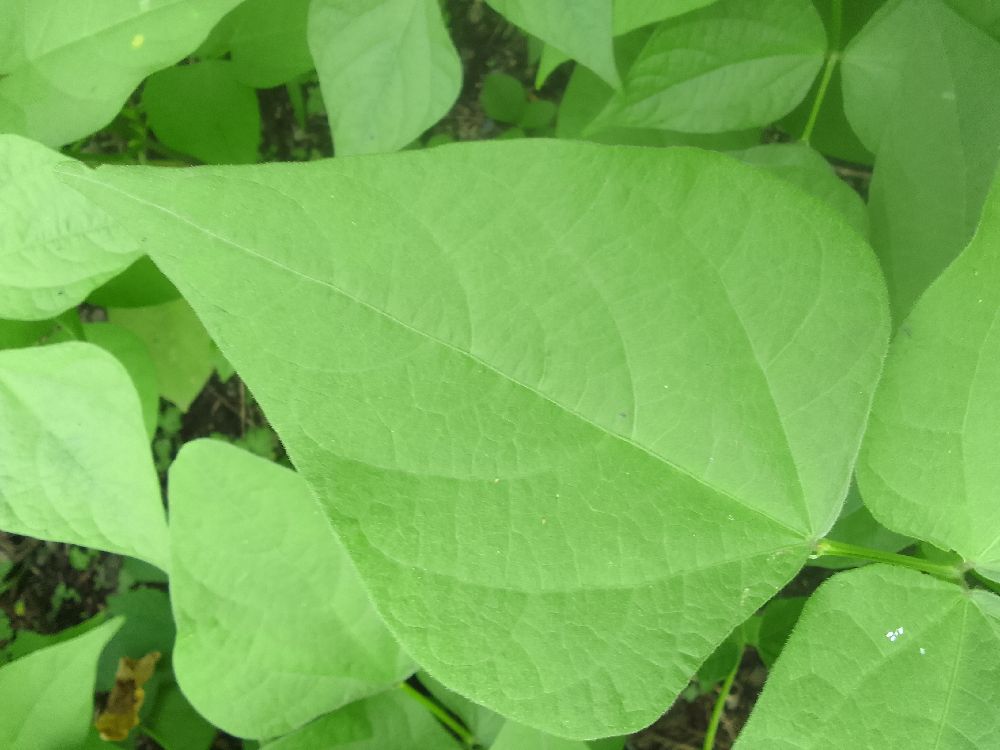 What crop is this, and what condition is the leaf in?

common bean, healthy
